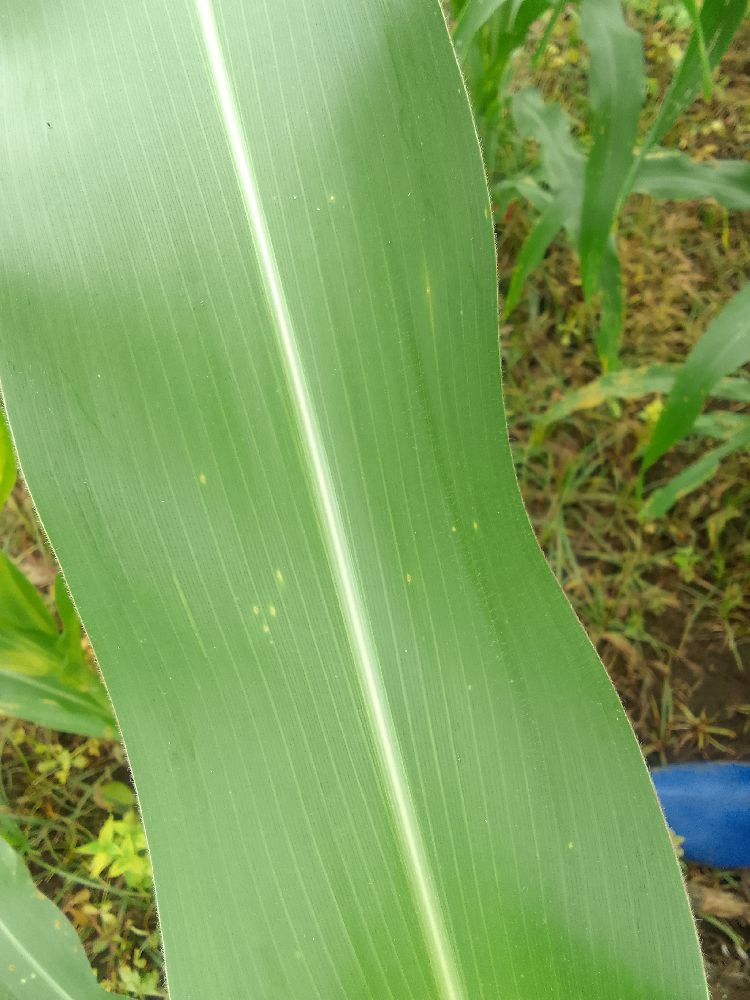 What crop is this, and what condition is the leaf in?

maize, healthy
